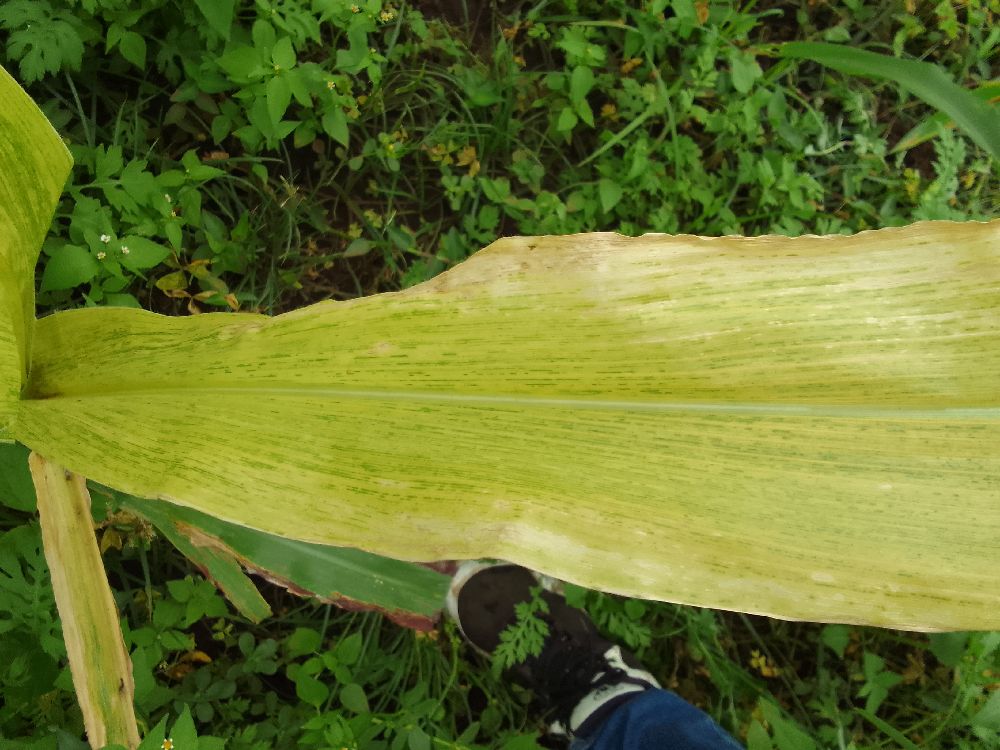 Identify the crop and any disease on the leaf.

maize, maize lethal necrosis
